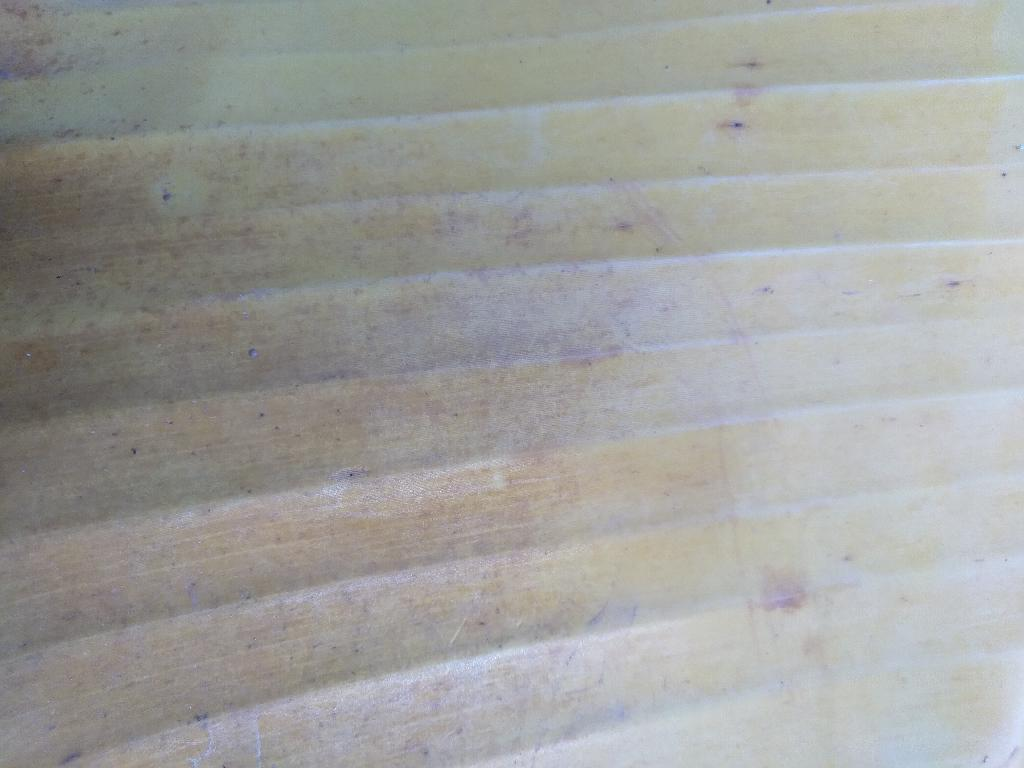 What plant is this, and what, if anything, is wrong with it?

banana, fusarium wilt race 1
